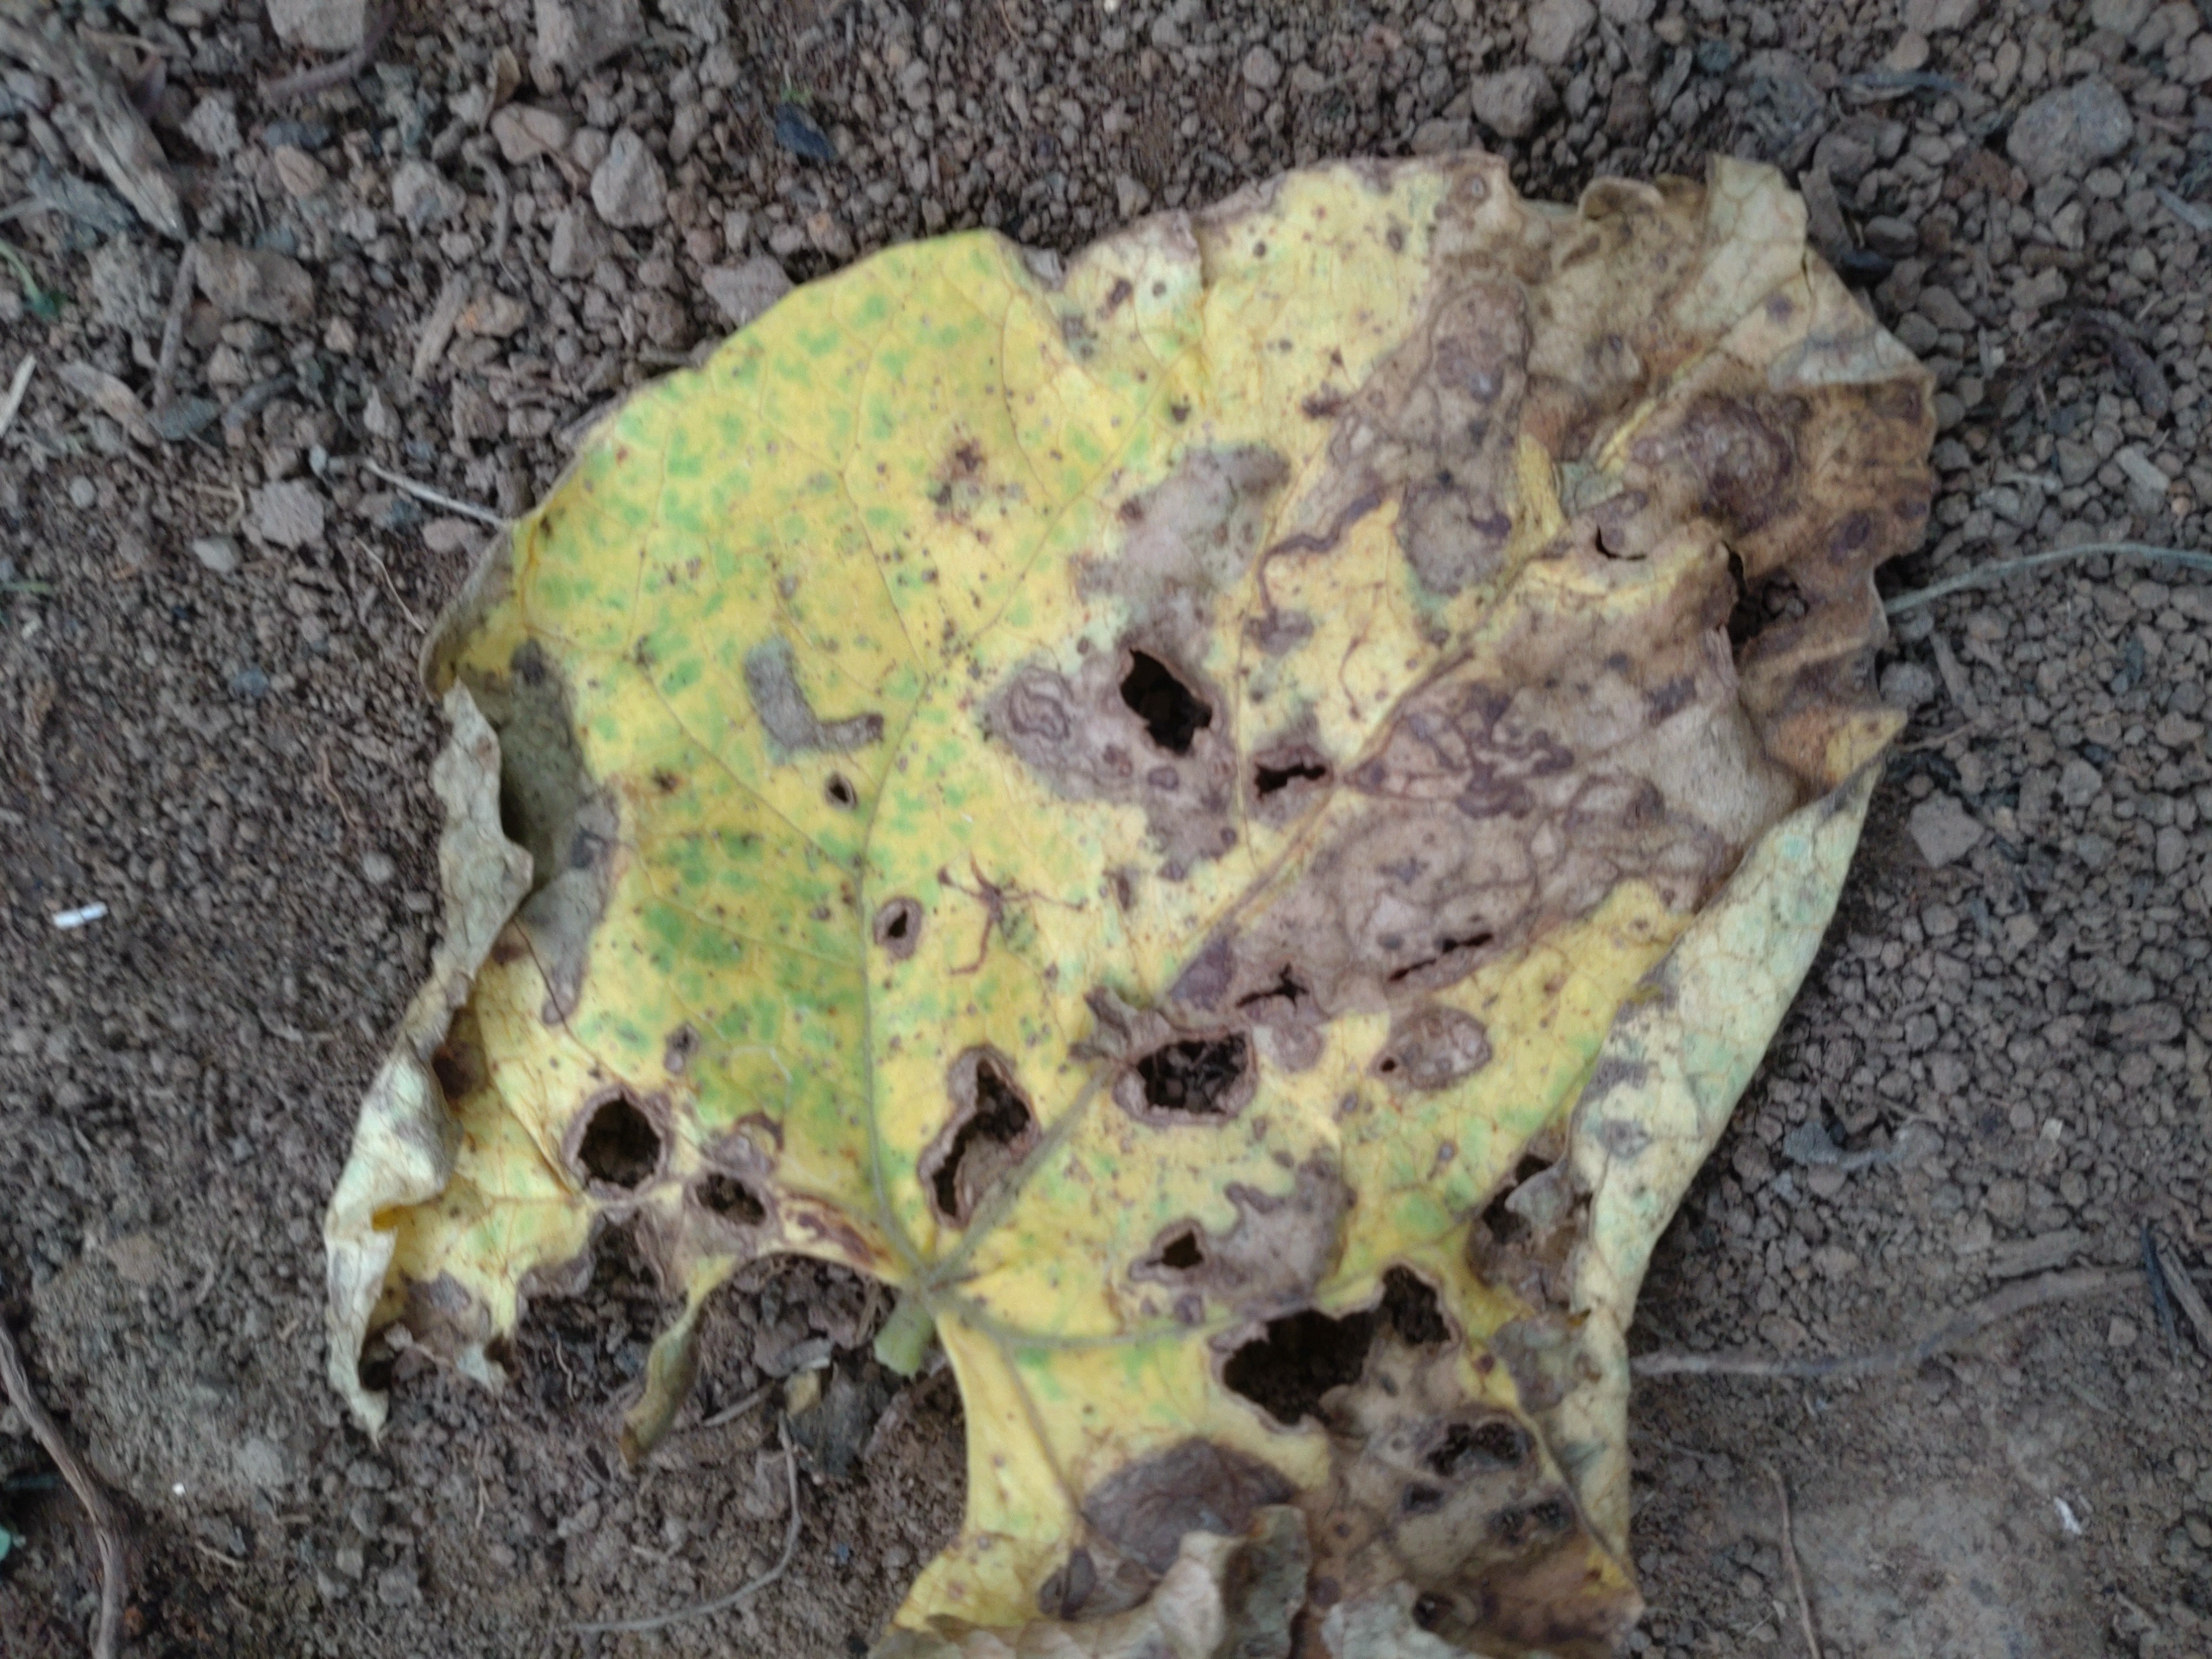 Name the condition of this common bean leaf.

anthracnose
